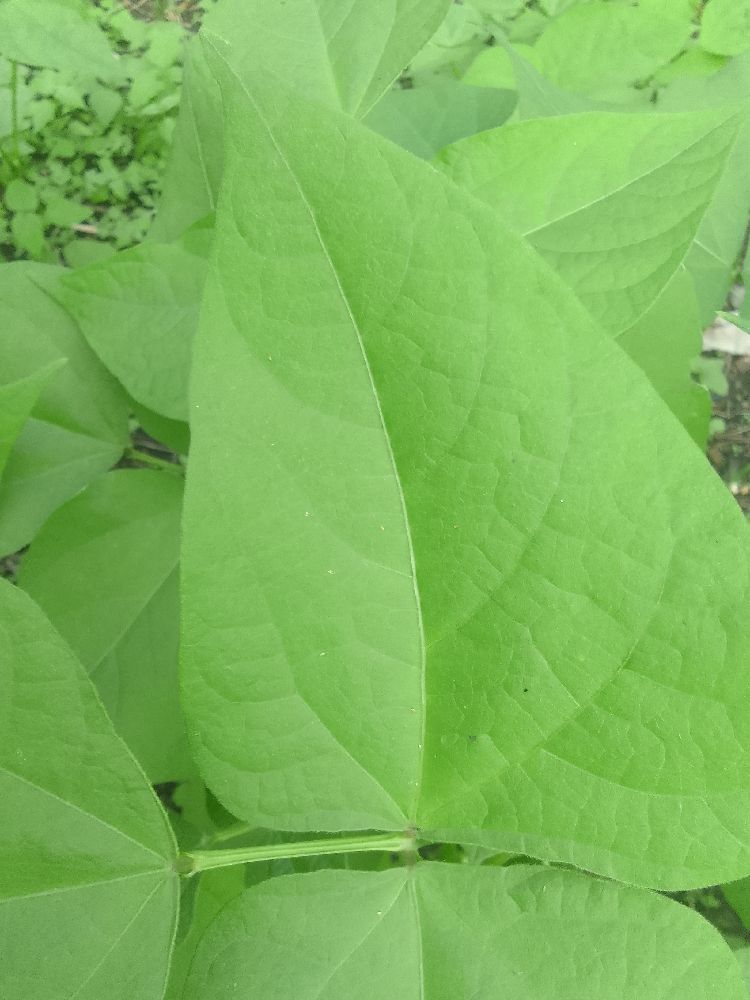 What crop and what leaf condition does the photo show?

common bean, healthy
